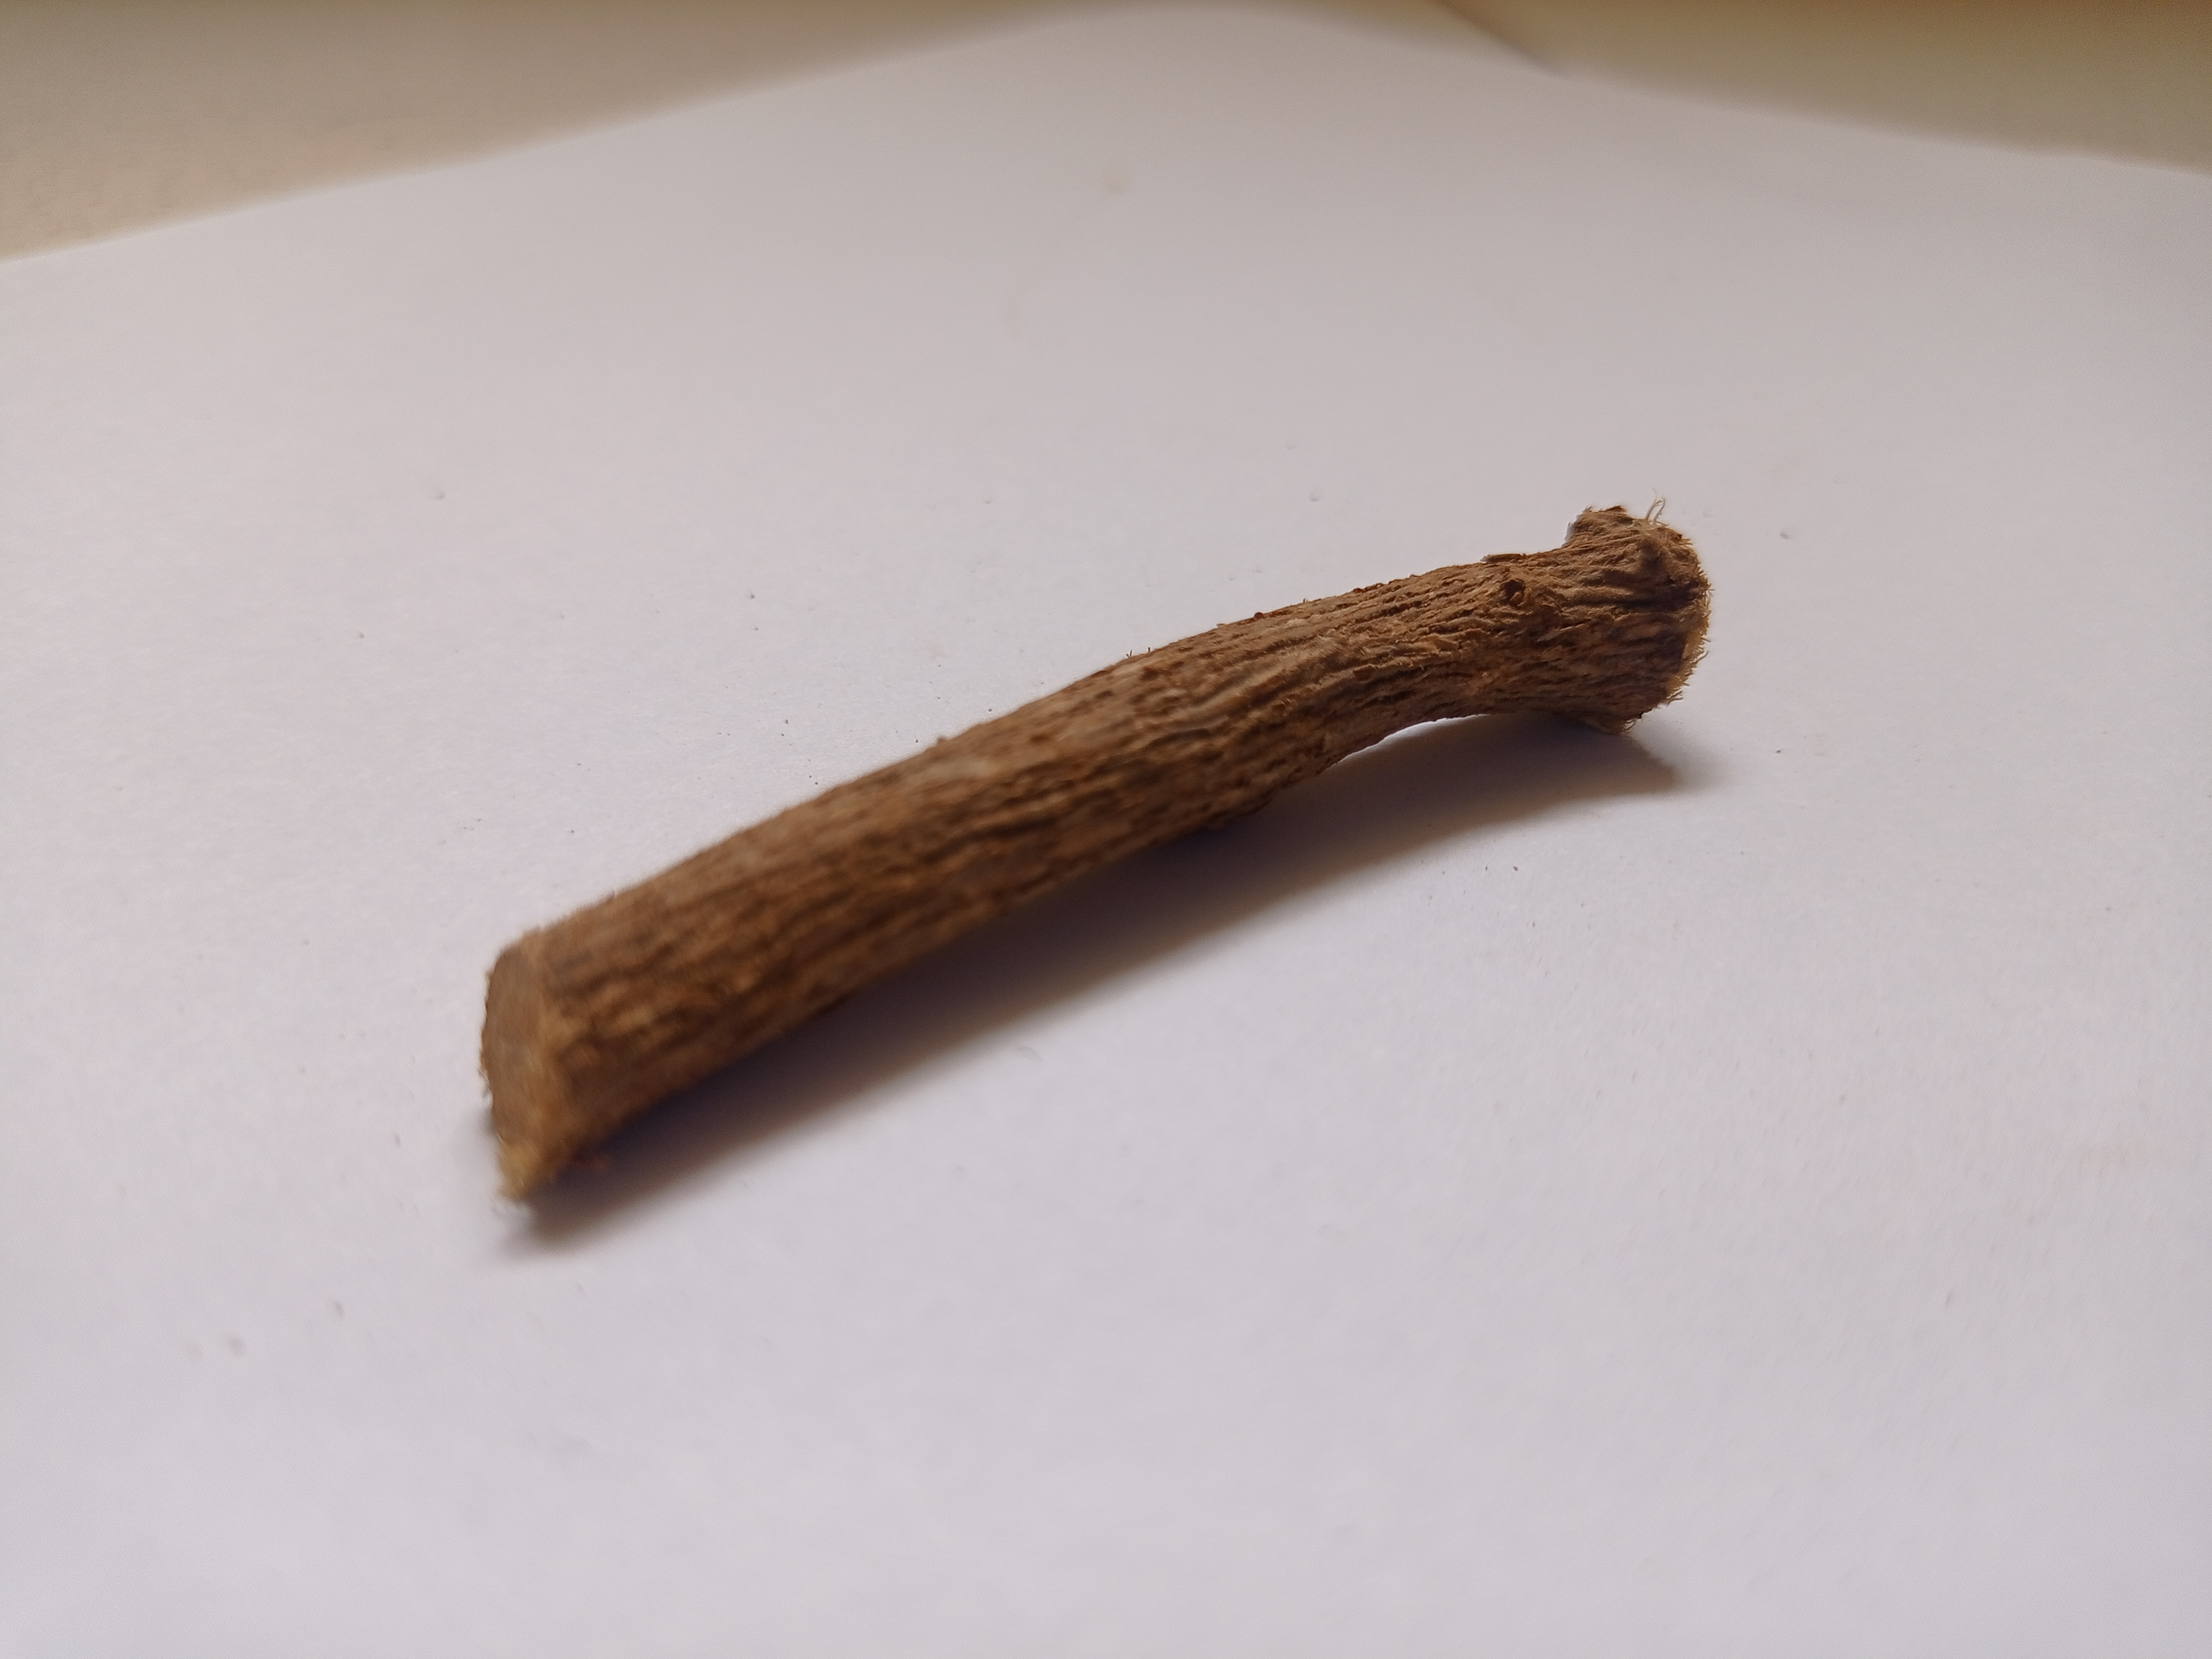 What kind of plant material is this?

jesthamadh
